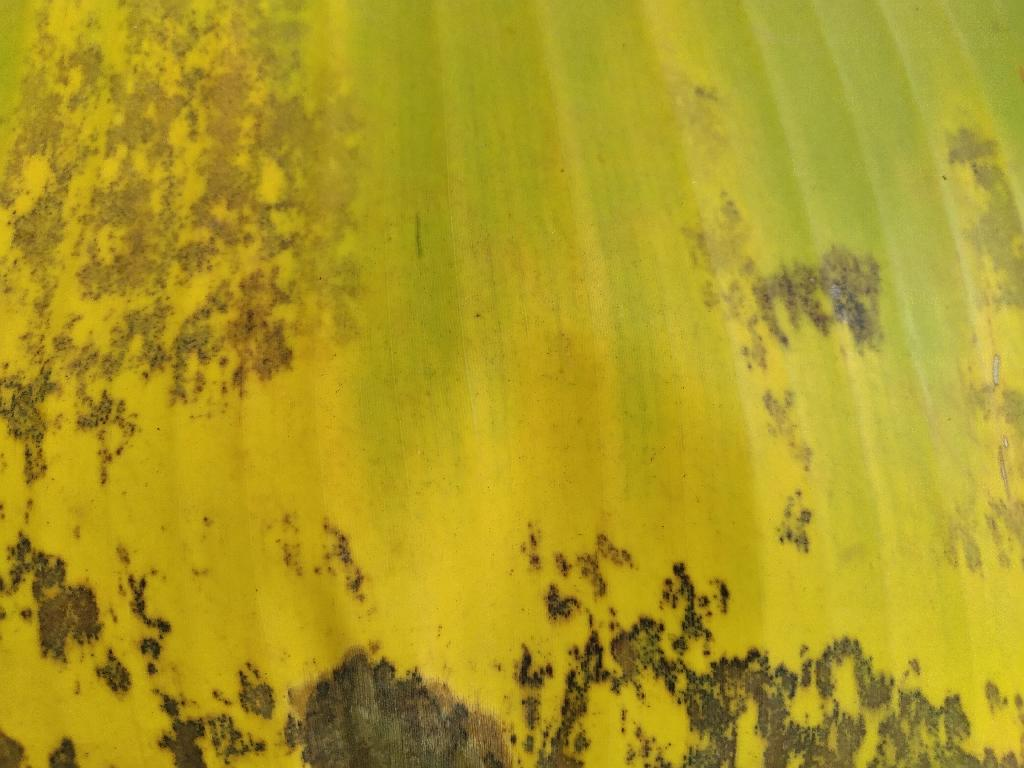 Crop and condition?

banana, black sigatoka
